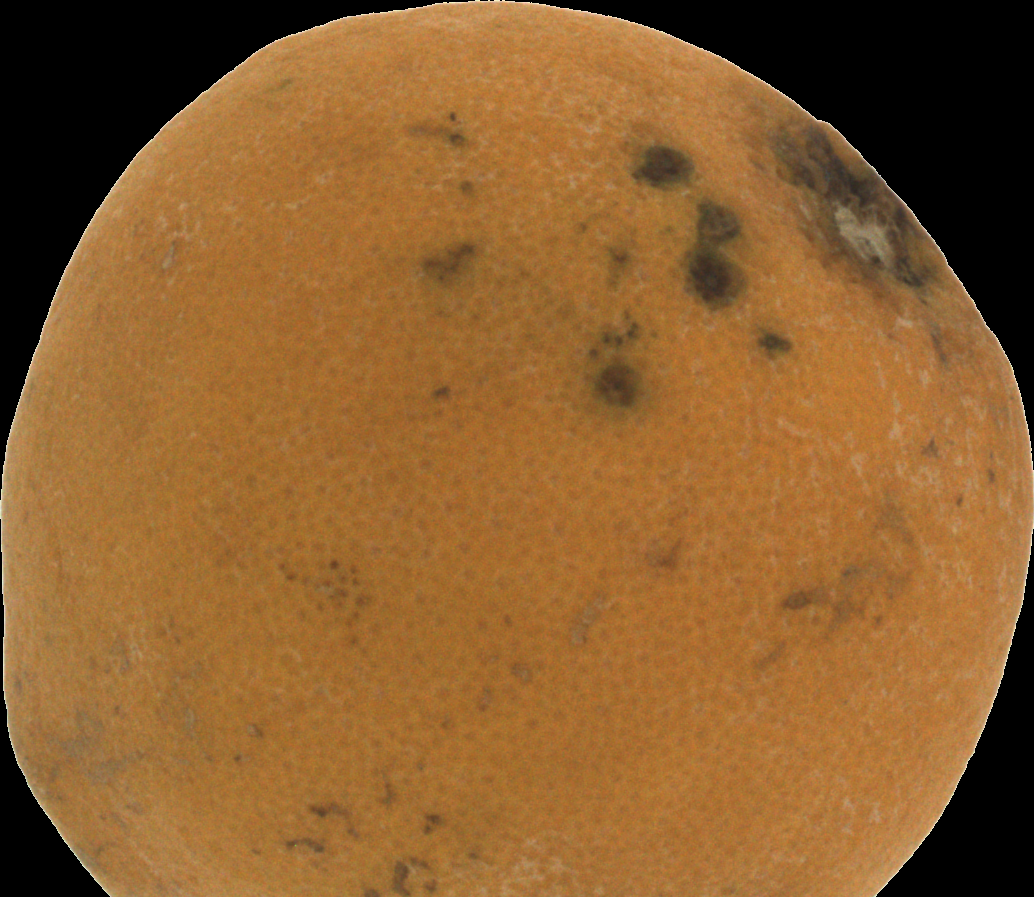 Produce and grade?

orange, bad
